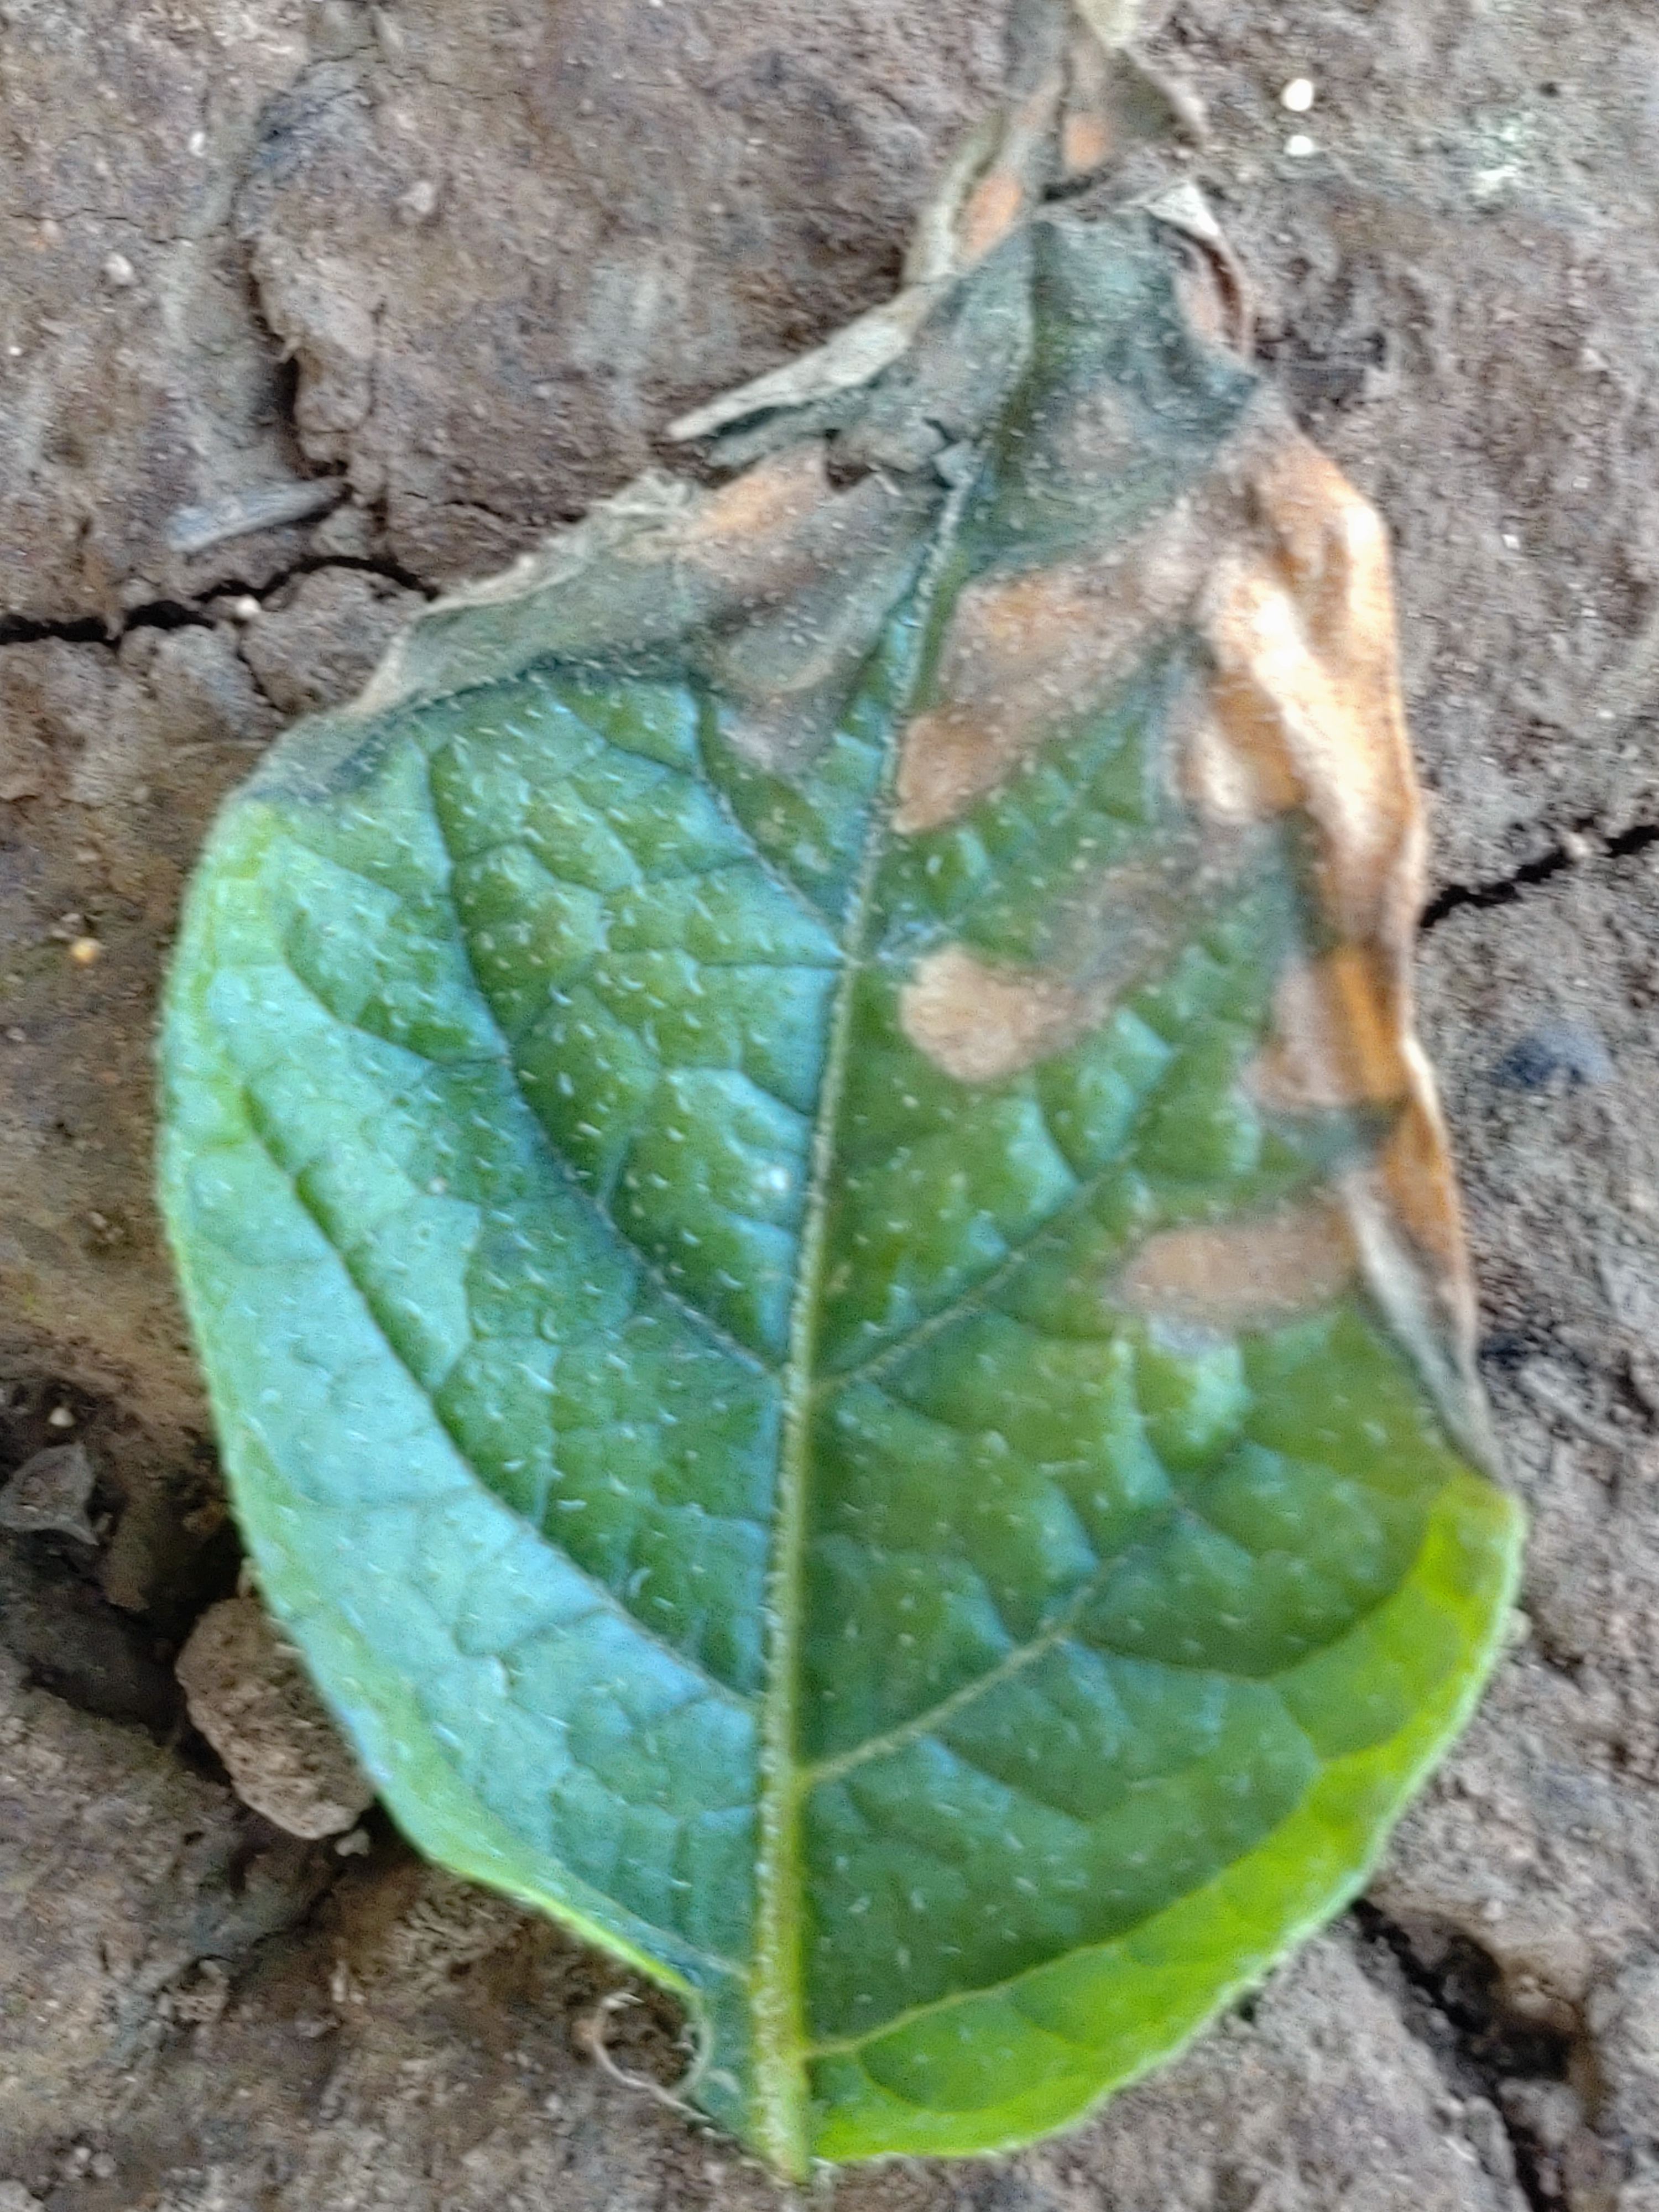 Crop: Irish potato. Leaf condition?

early blight
